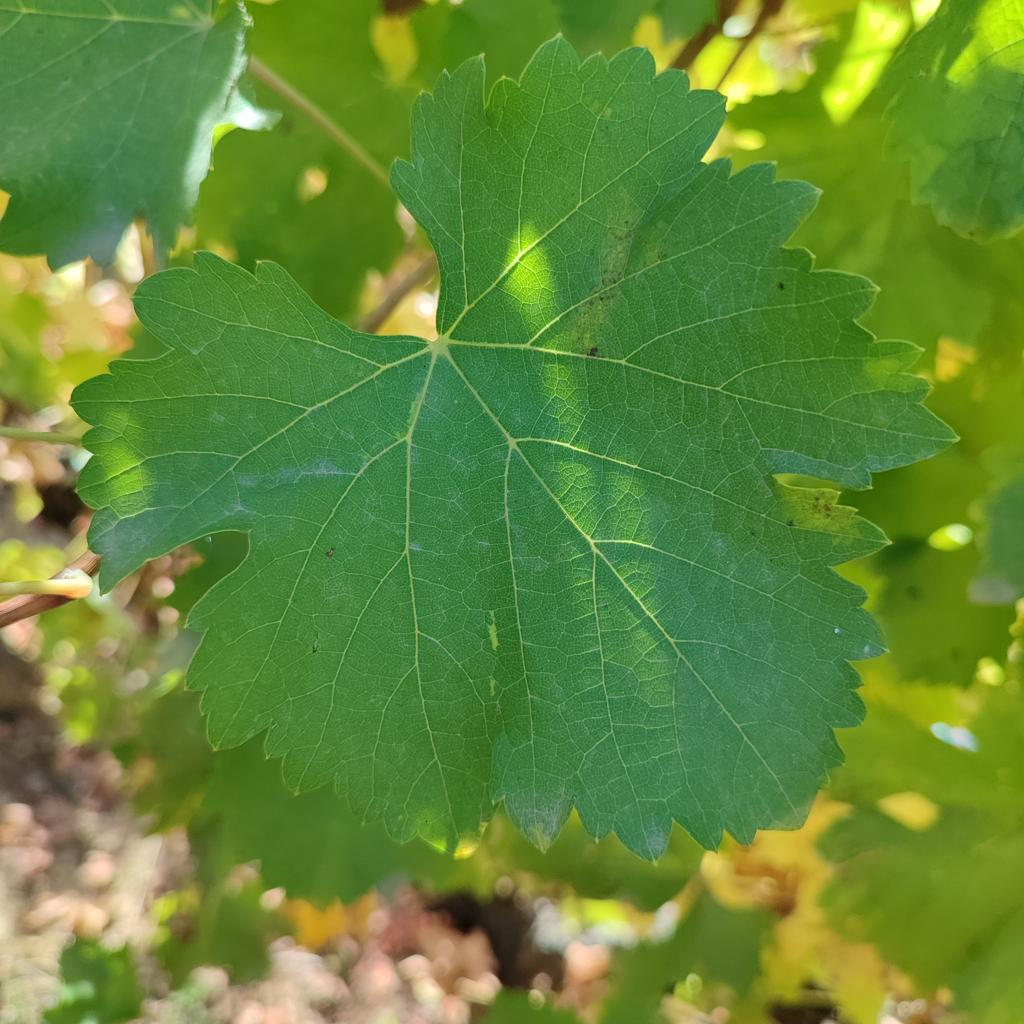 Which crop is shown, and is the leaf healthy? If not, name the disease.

grapevine, powdery mildew
